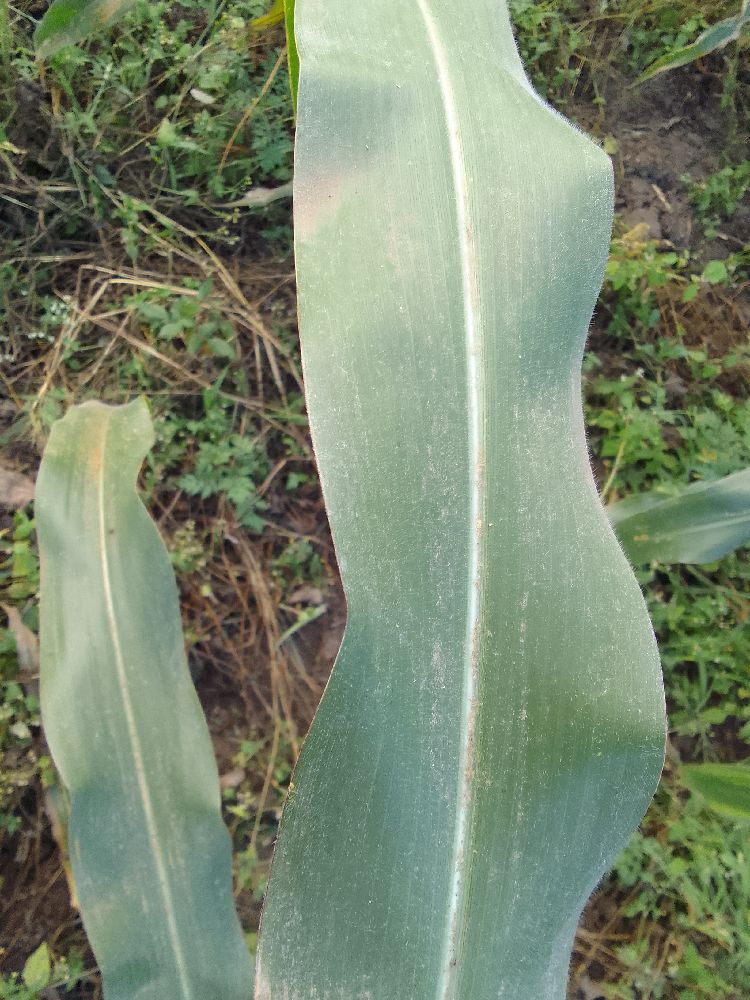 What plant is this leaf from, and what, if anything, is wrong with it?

maize, healthy
